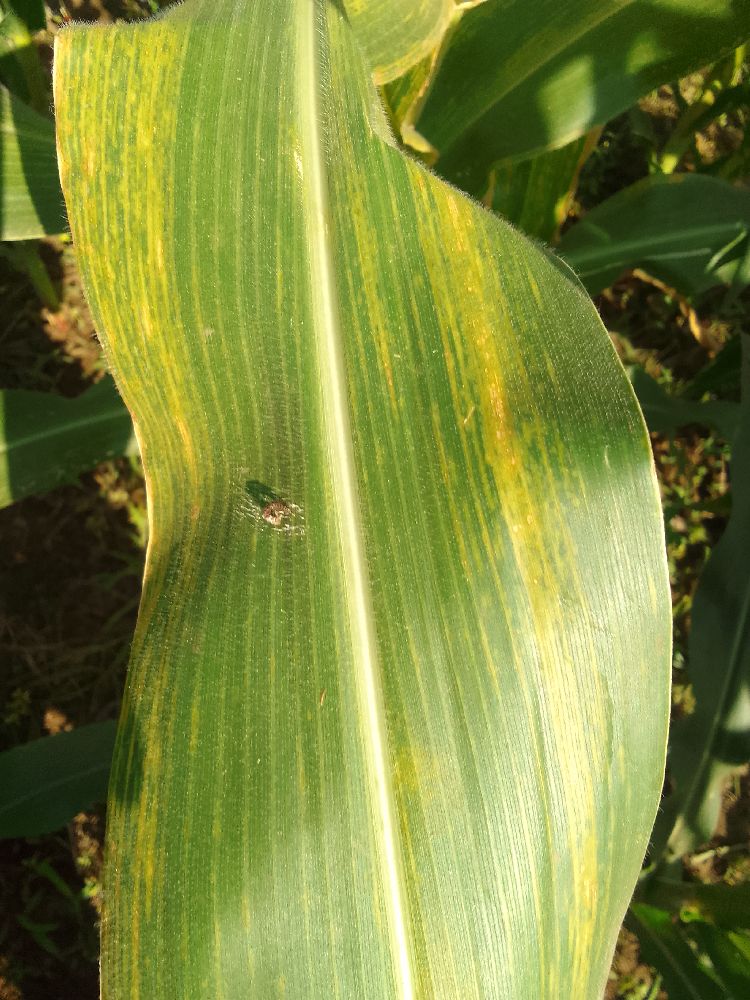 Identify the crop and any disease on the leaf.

maize, maize lethal necrosis
